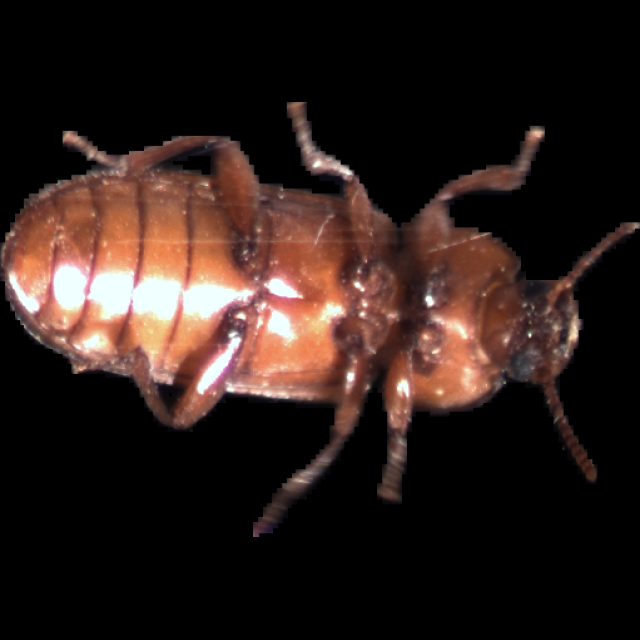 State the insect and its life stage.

mealworm beetle
